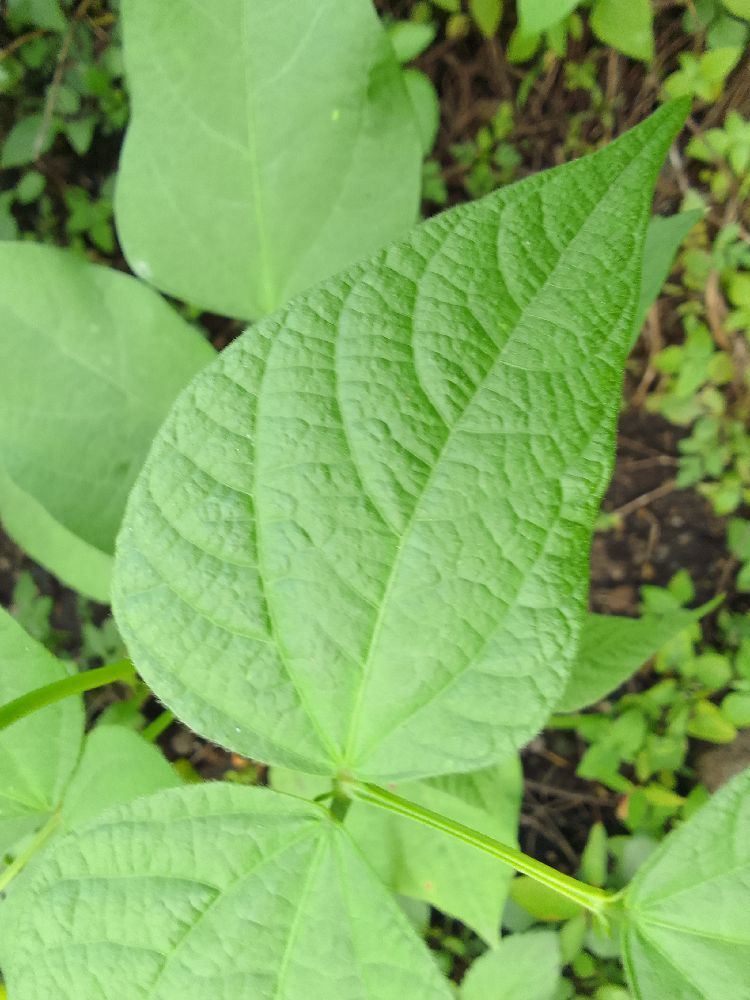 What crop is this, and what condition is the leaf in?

common bean, healthy
